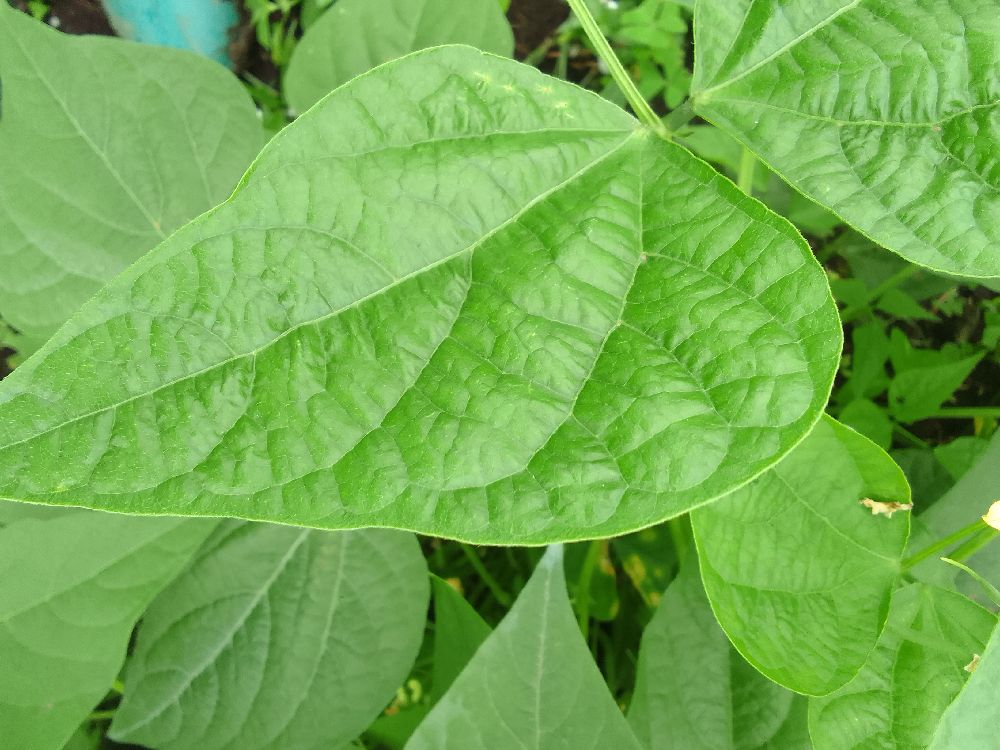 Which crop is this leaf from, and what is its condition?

common bean, healthy
